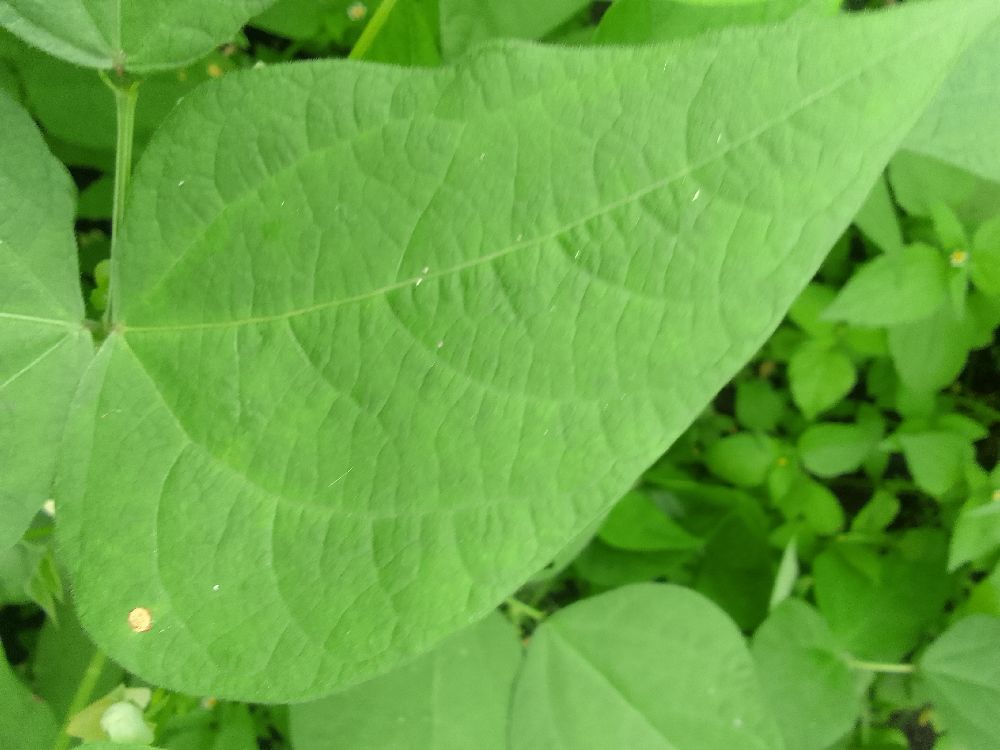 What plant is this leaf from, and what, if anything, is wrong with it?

common bean, healthy
